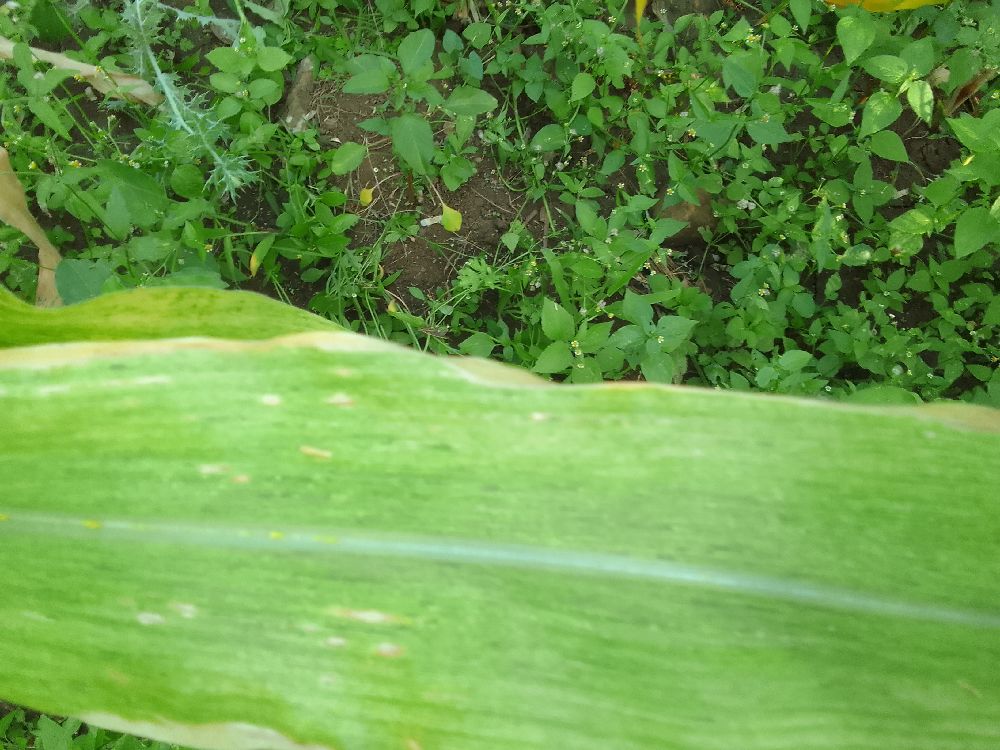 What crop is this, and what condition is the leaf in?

maize, maize lethal necrosis
